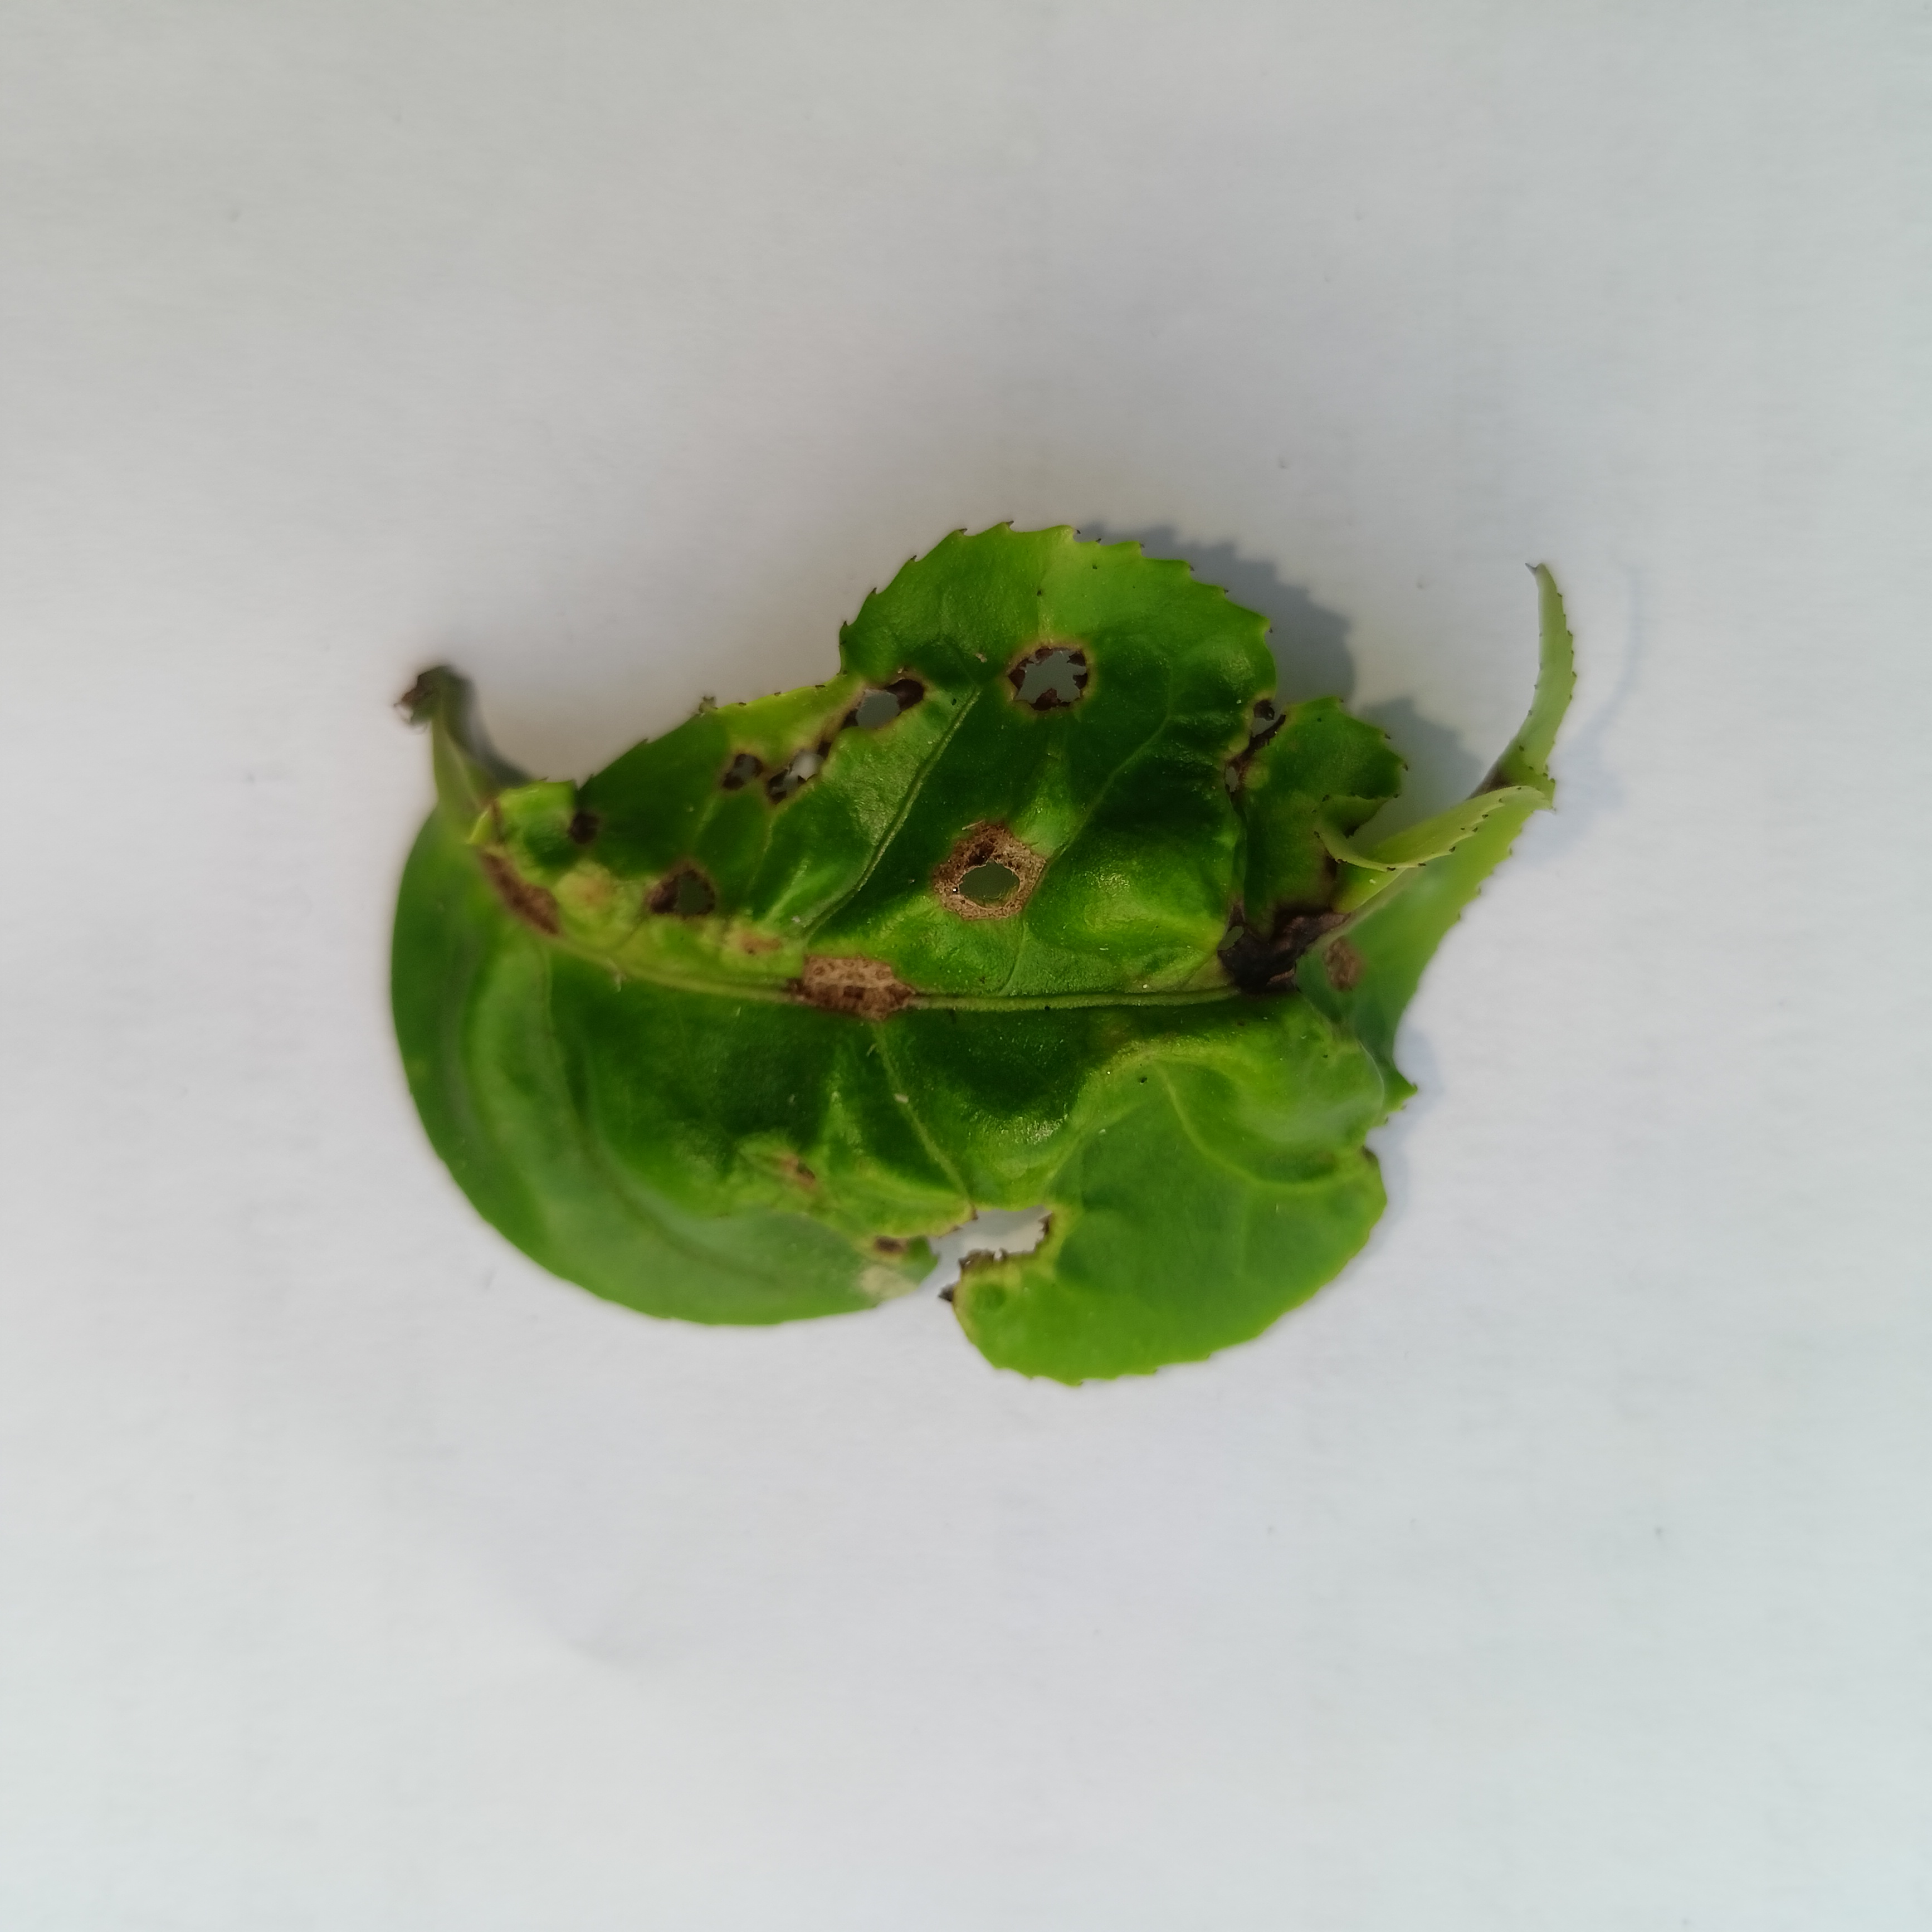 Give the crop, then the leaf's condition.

tea, helopeltis
